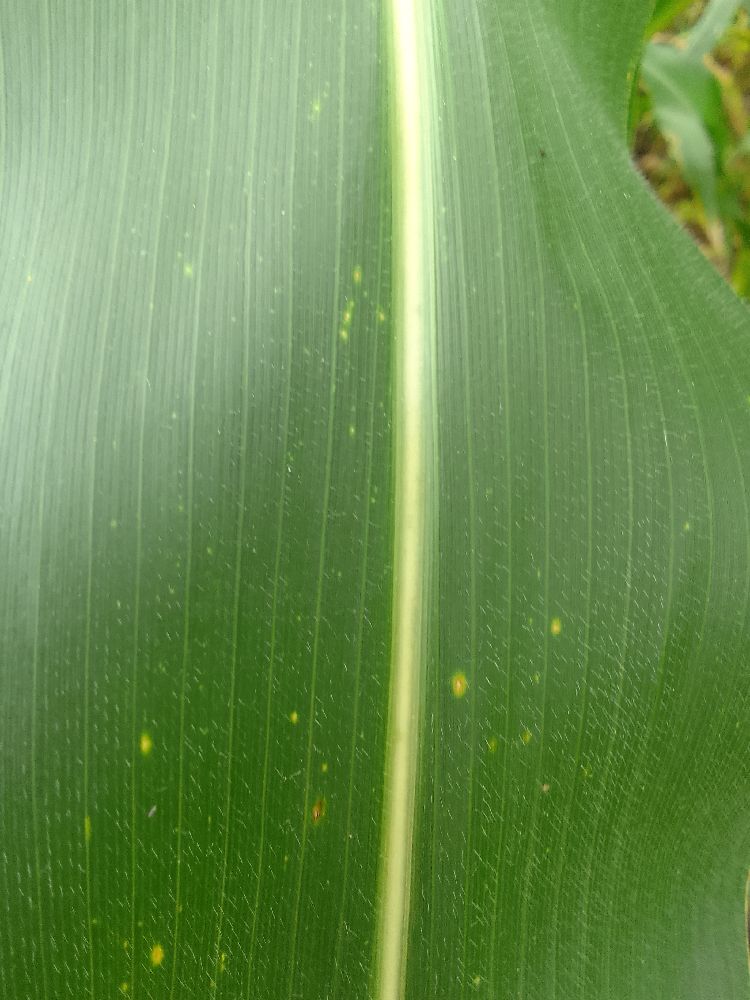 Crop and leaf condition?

maize, healthy
